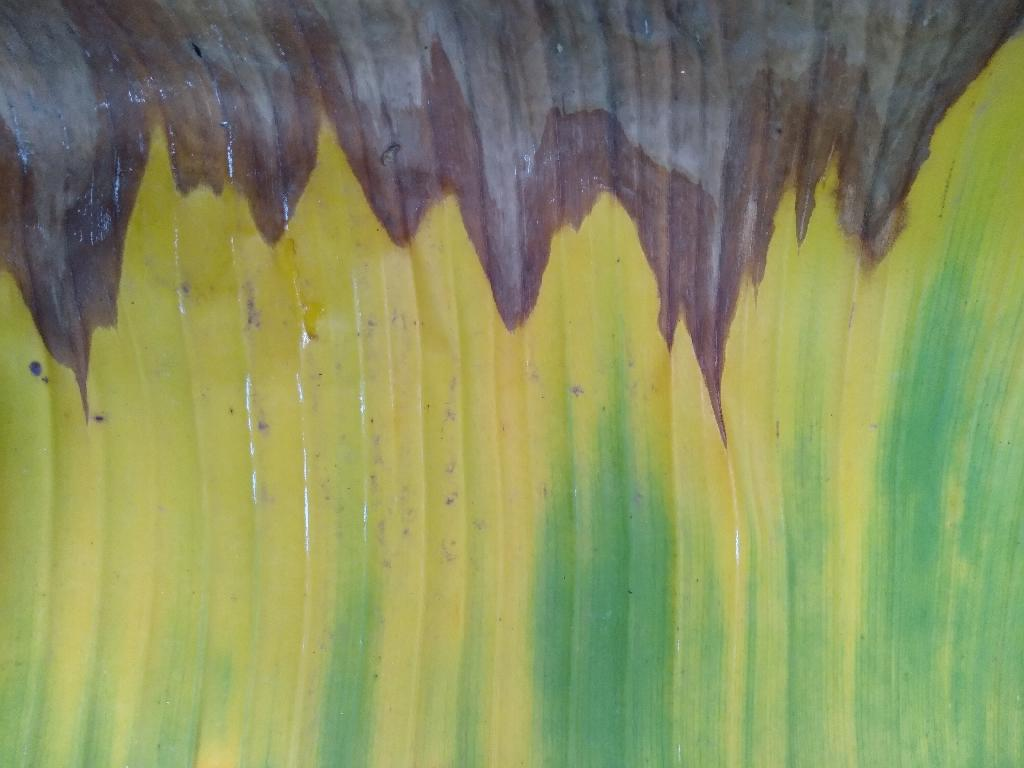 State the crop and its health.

banana, fusarium wilt race 1
